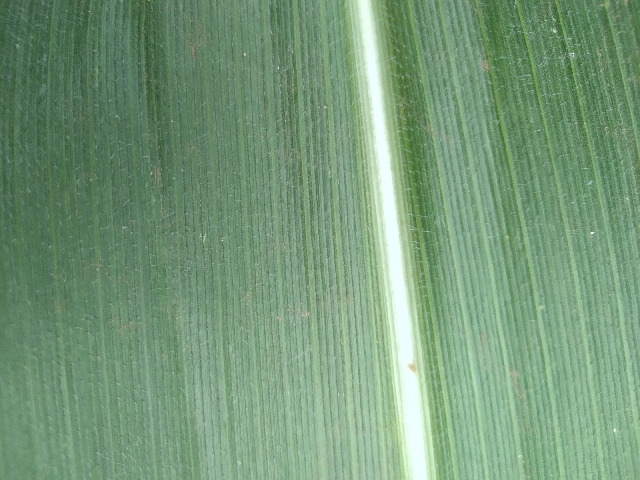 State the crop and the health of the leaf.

maize, healthy
